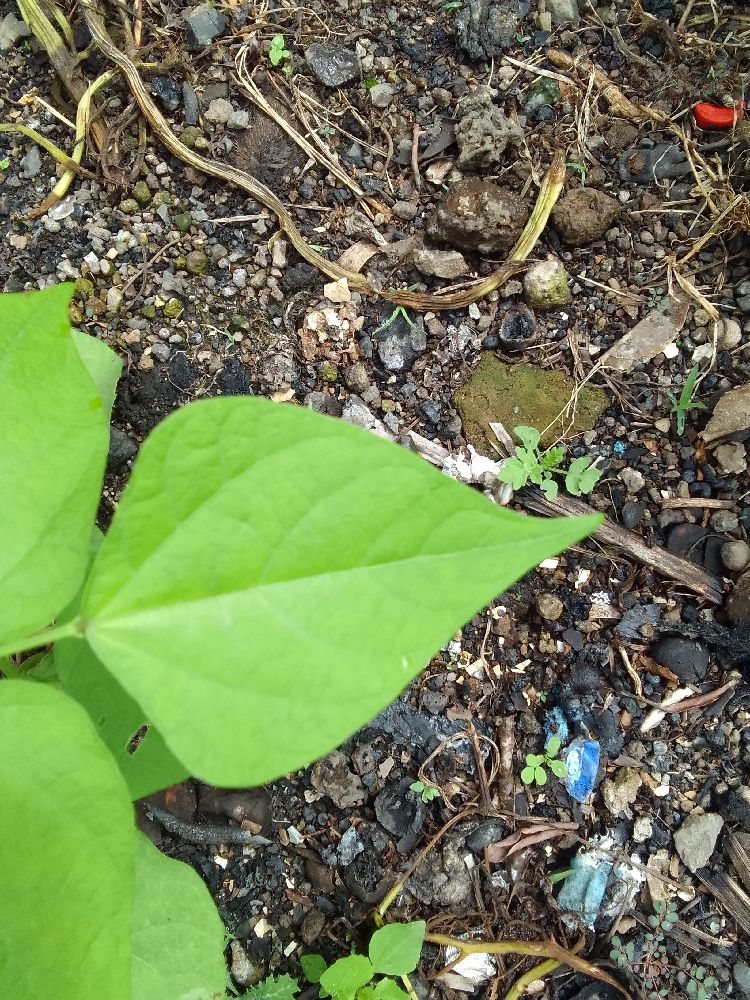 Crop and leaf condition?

common bean, healthy
